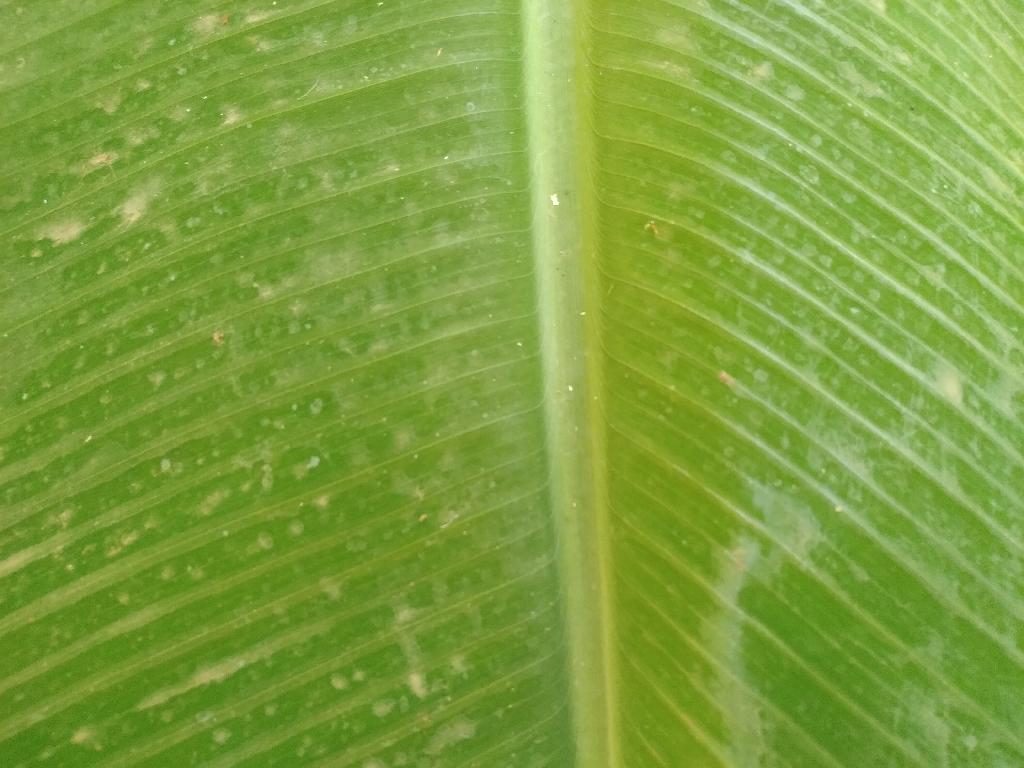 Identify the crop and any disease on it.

banana, healthy
